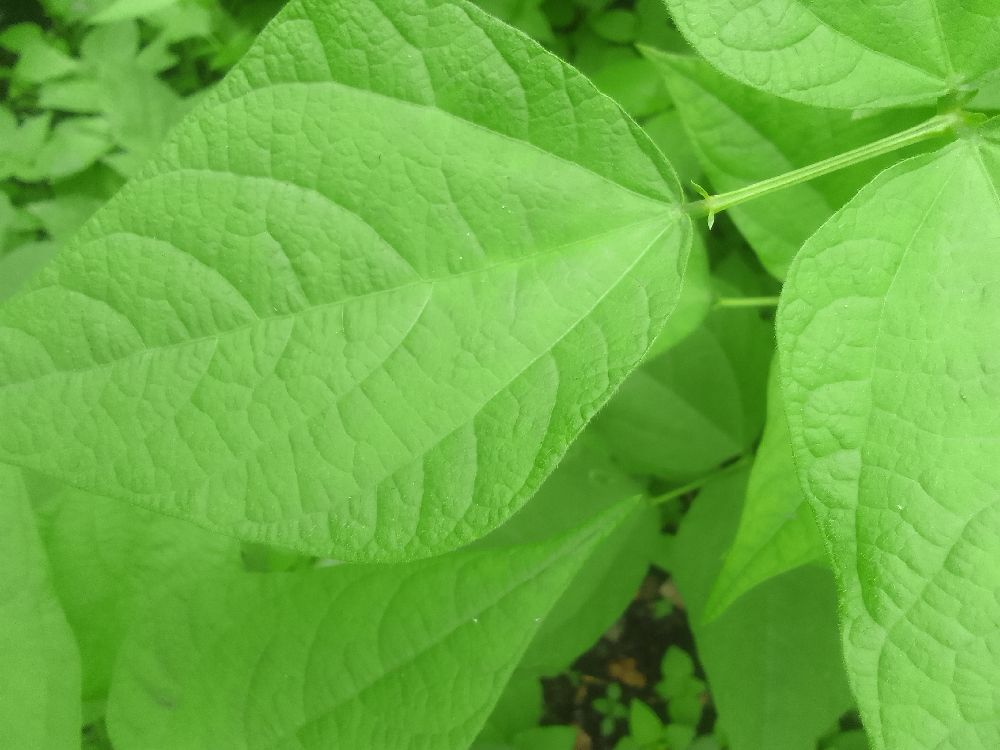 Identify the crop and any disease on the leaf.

common bean, healthy
